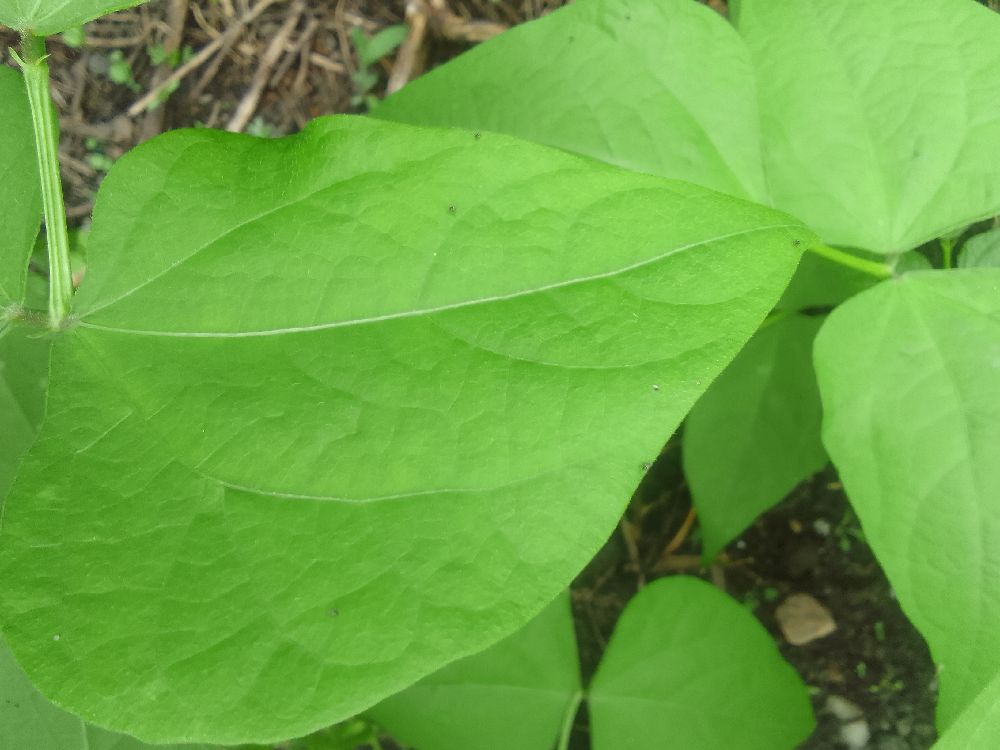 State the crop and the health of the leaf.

common bean, healthy
